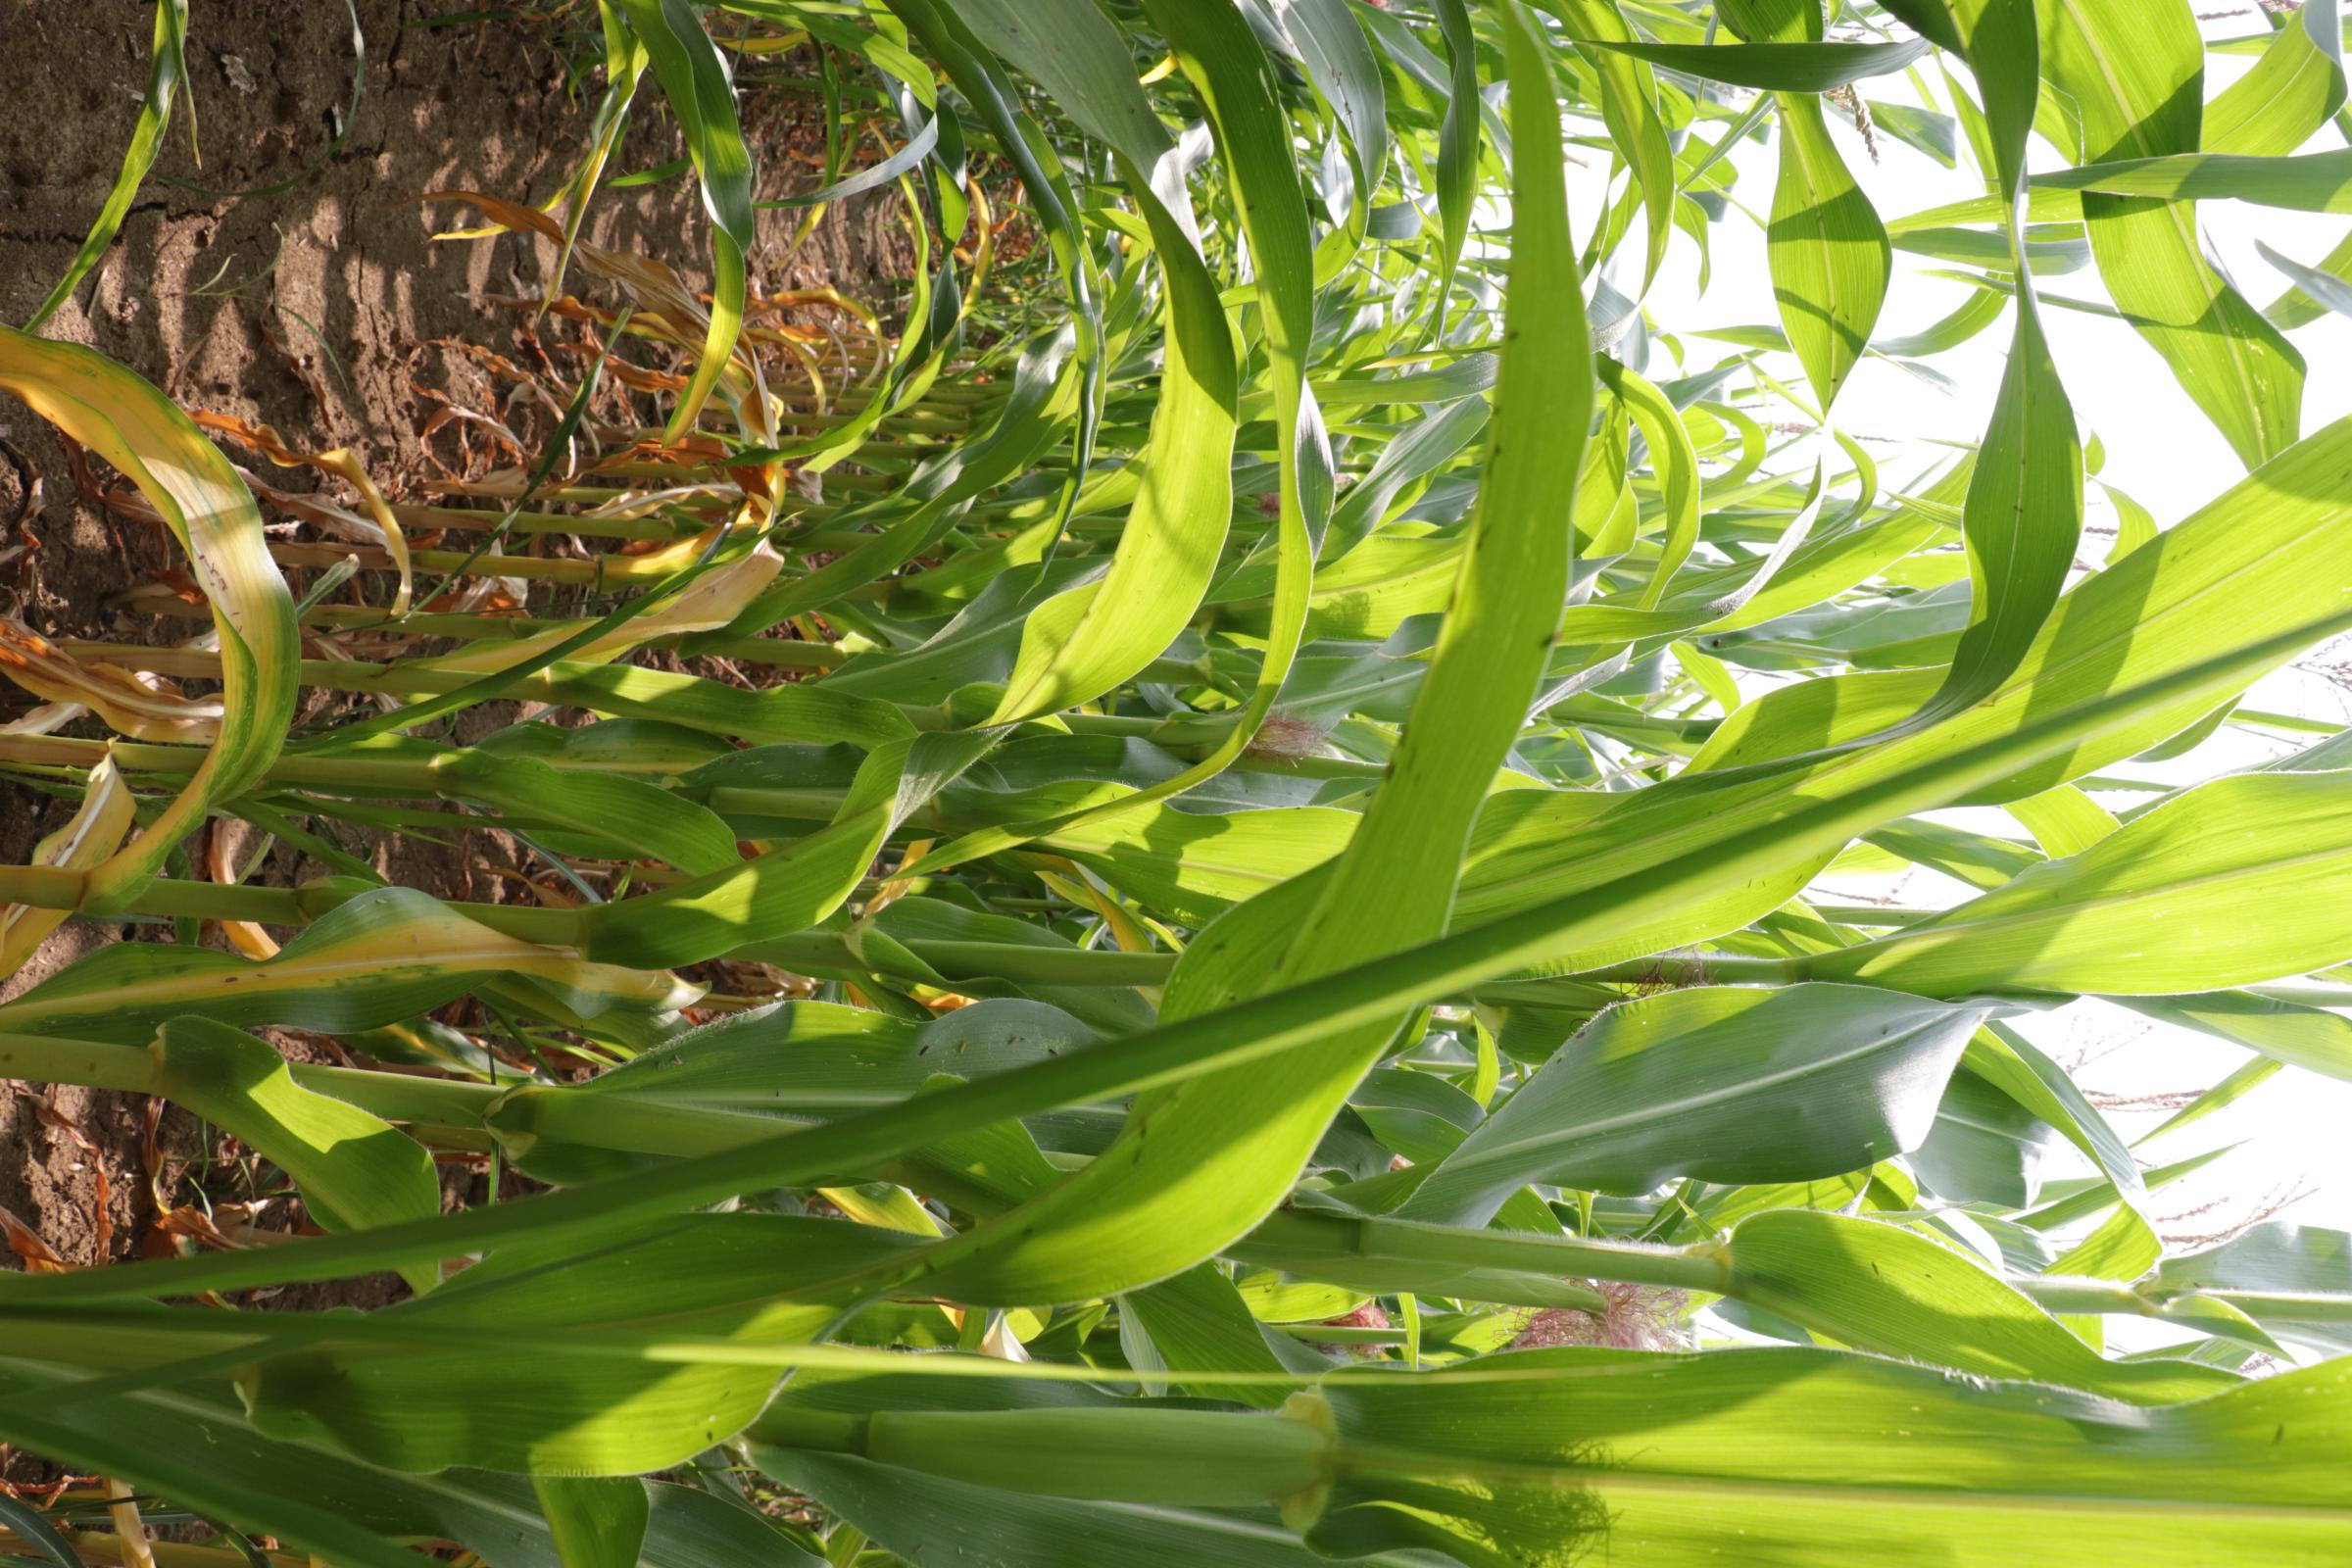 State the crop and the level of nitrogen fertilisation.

maize, no added nitrogen
